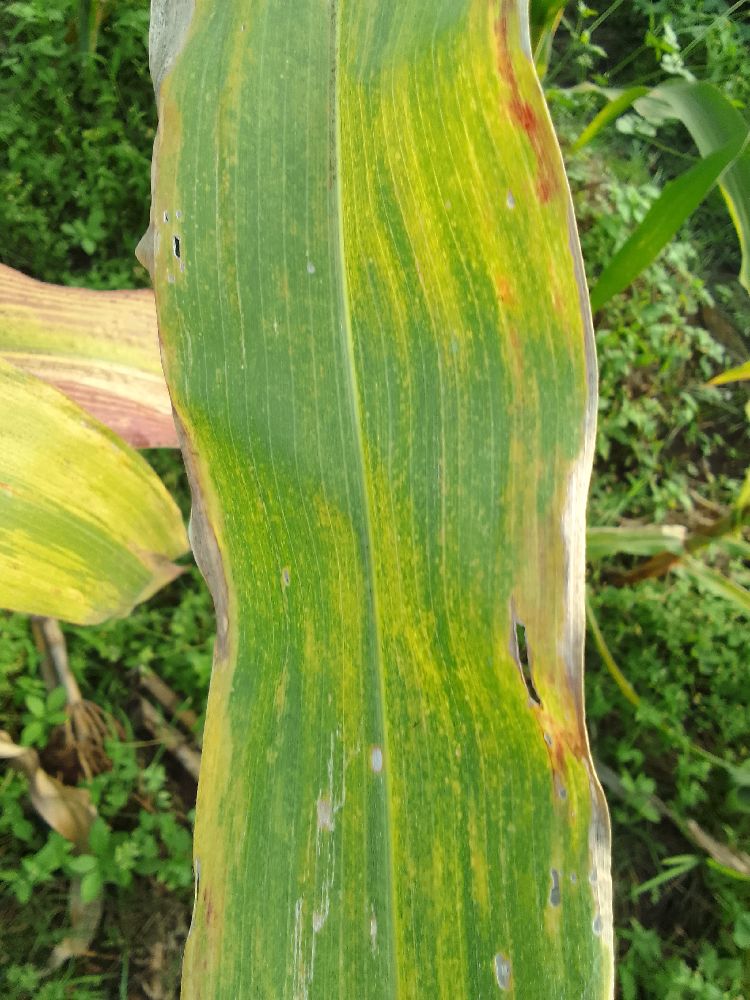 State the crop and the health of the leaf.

maize, maize lethal necrosis
